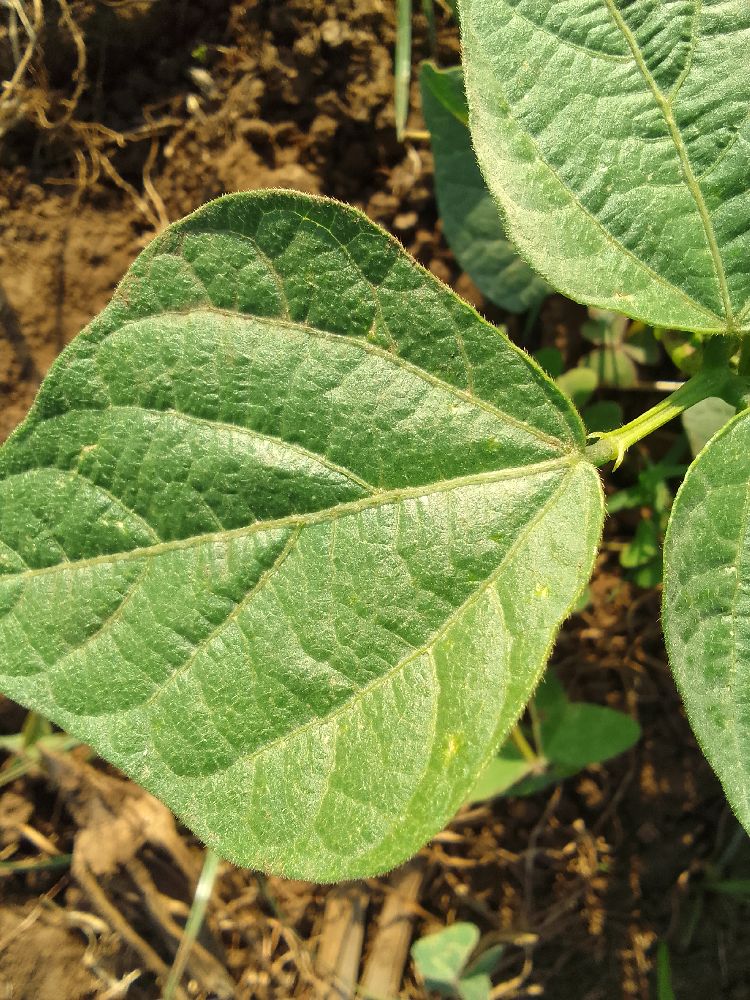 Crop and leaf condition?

common bean, healthy
